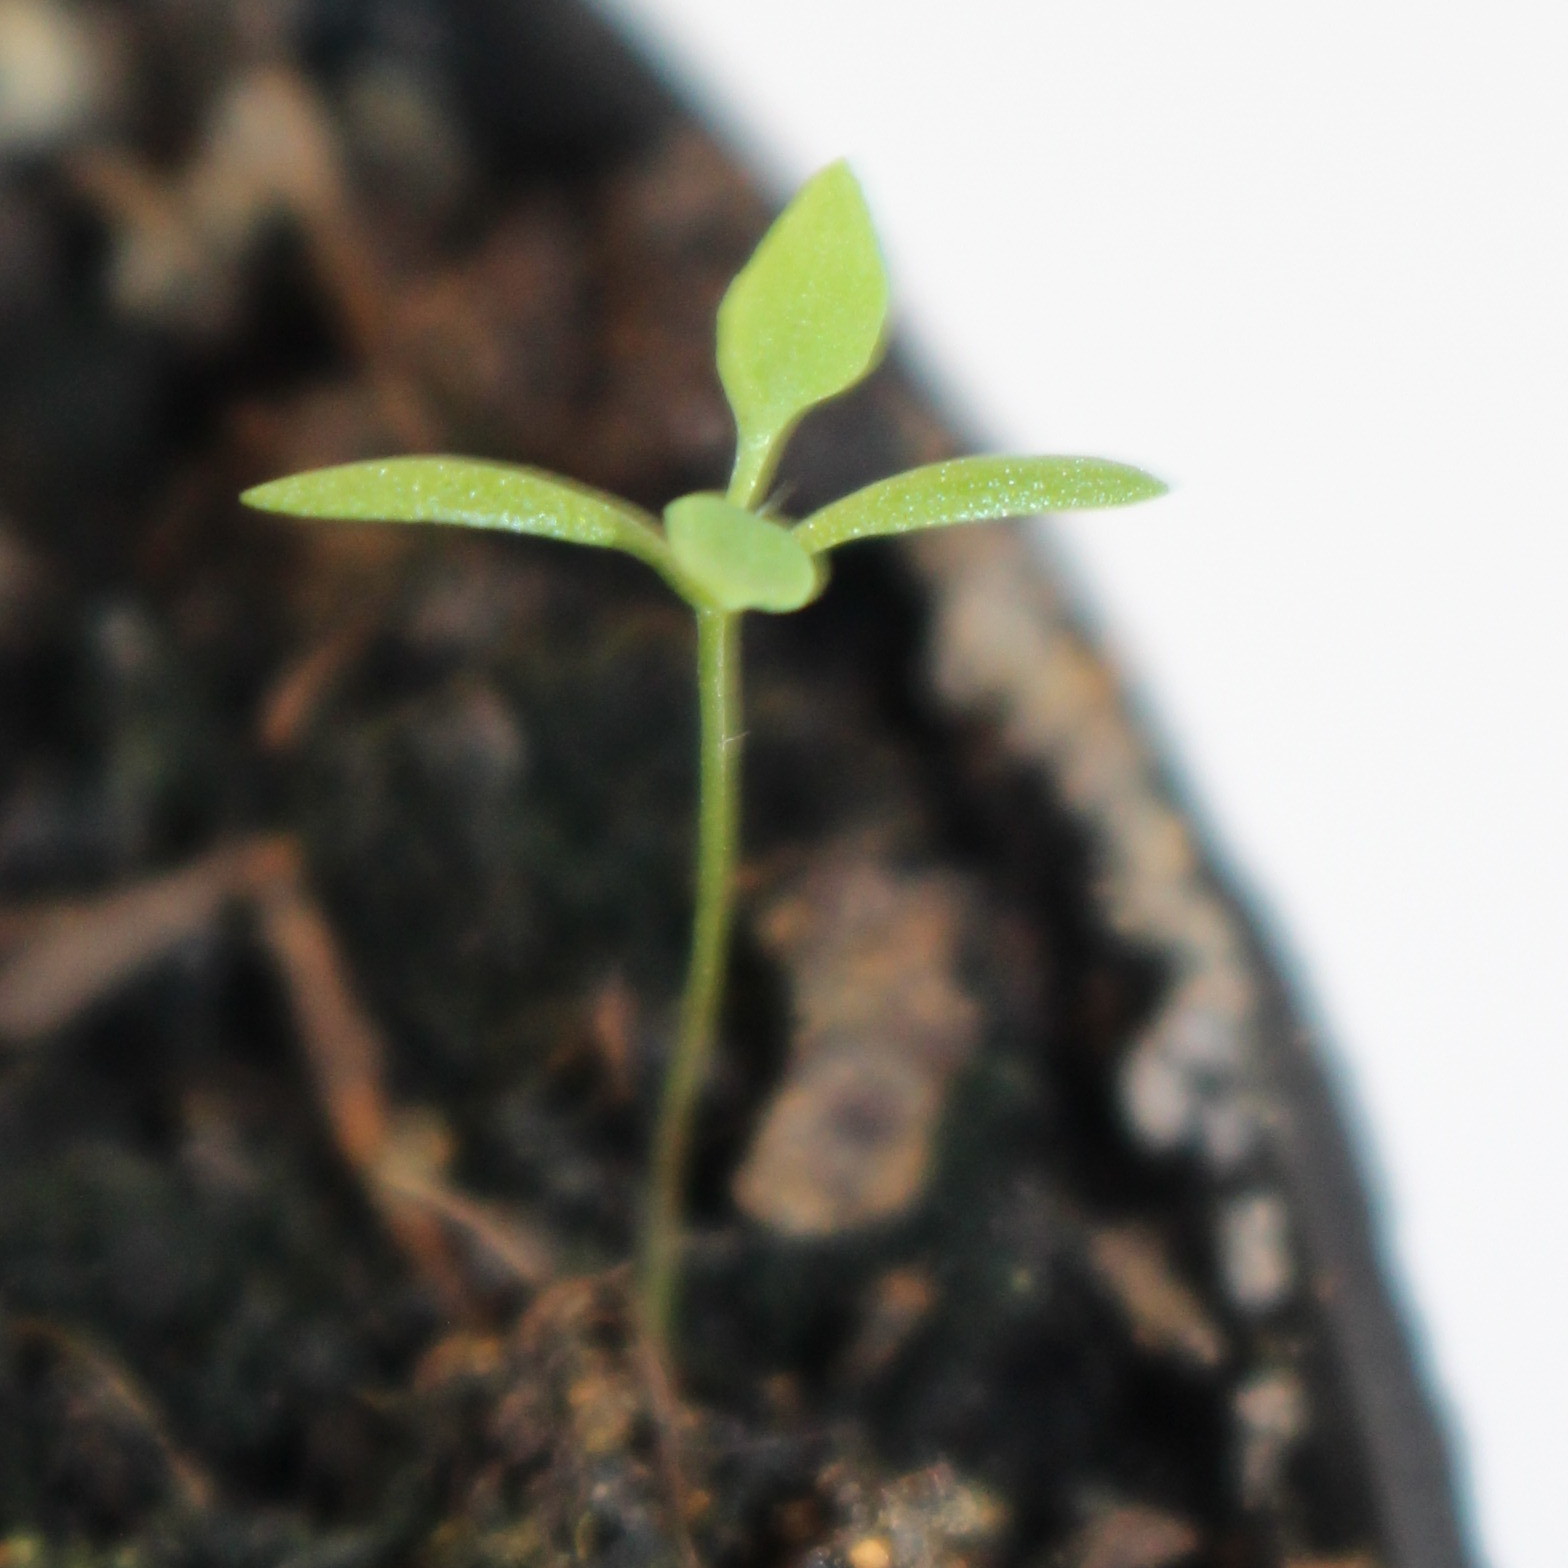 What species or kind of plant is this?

Papaver rhoeas
